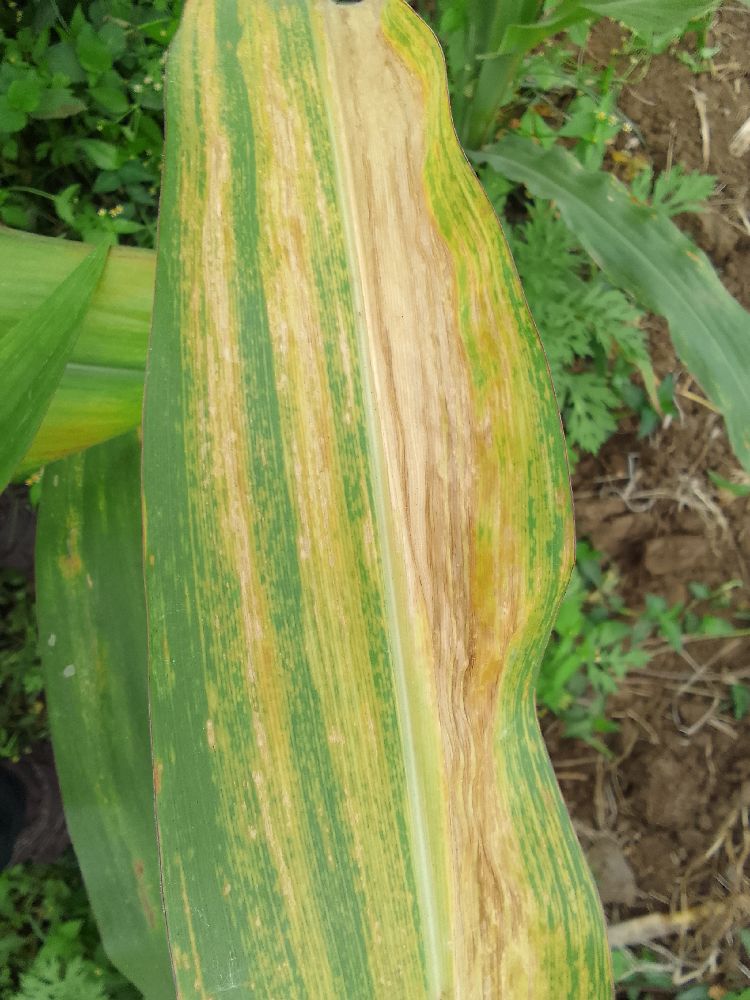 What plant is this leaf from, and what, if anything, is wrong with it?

maize, maize lethal necrosis
